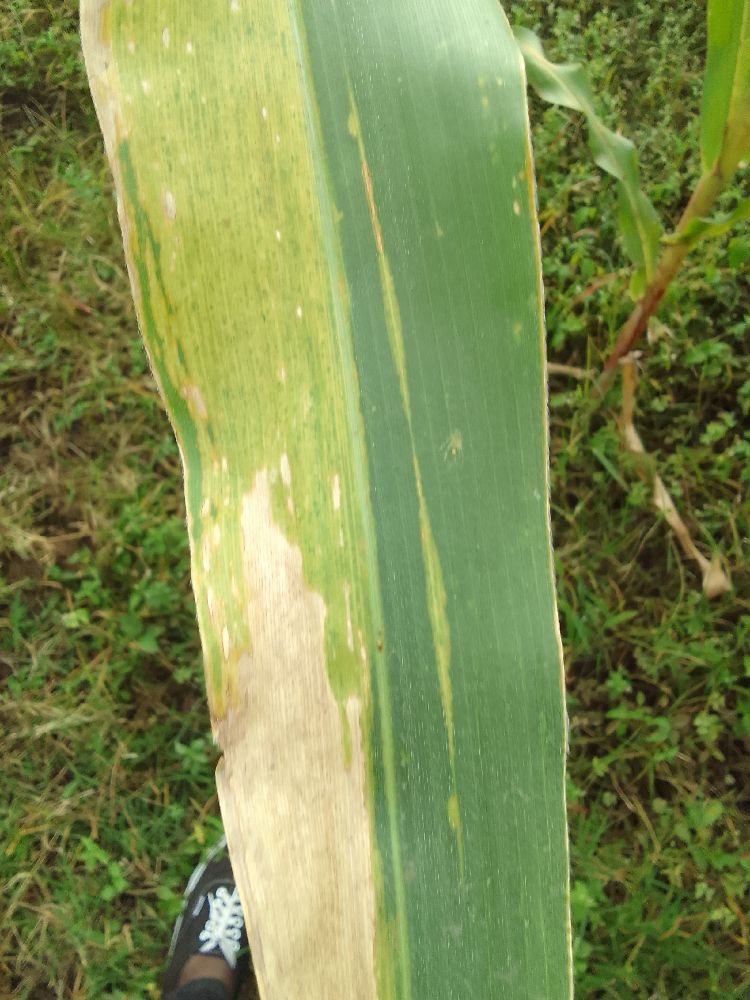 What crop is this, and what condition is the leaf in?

maize, maize lethal necrosis
